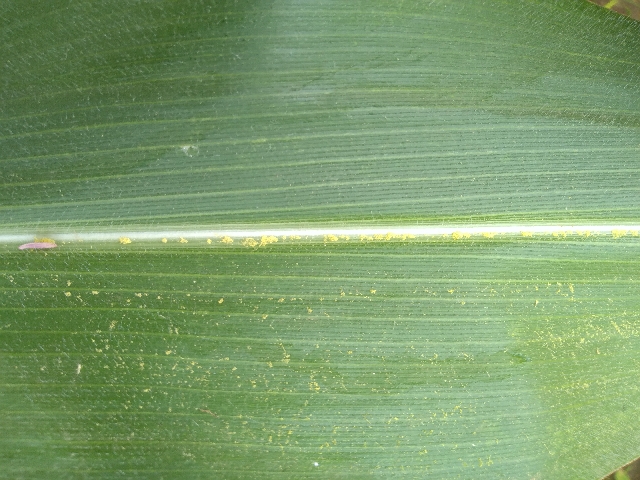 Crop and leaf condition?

maize, healthy
